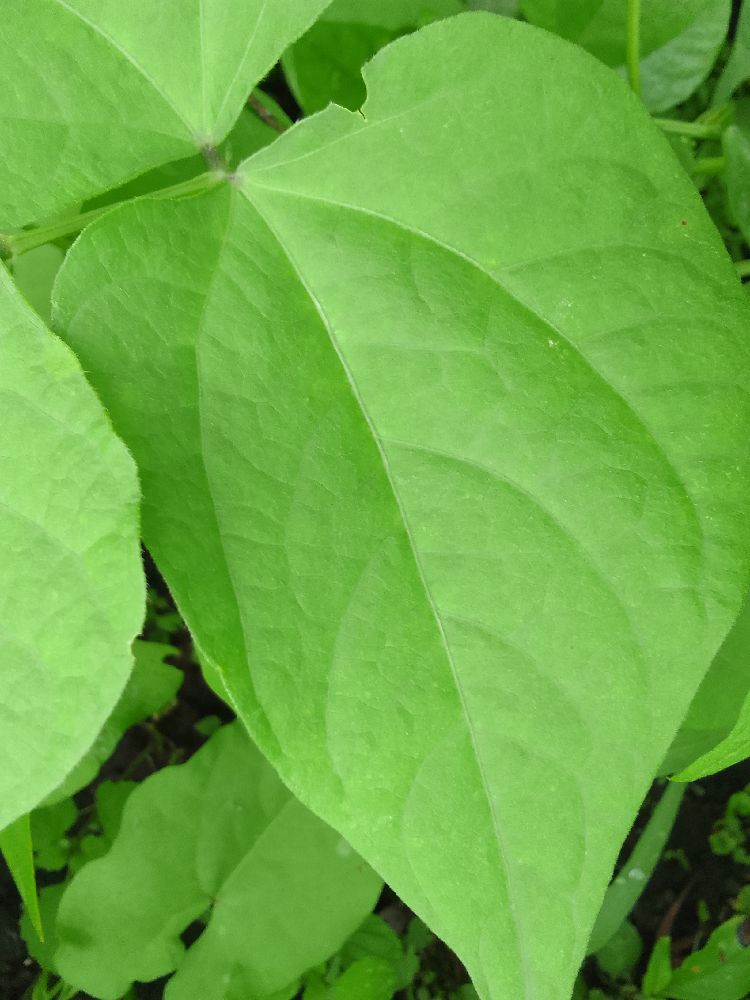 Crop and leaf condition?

common bean, healthy
